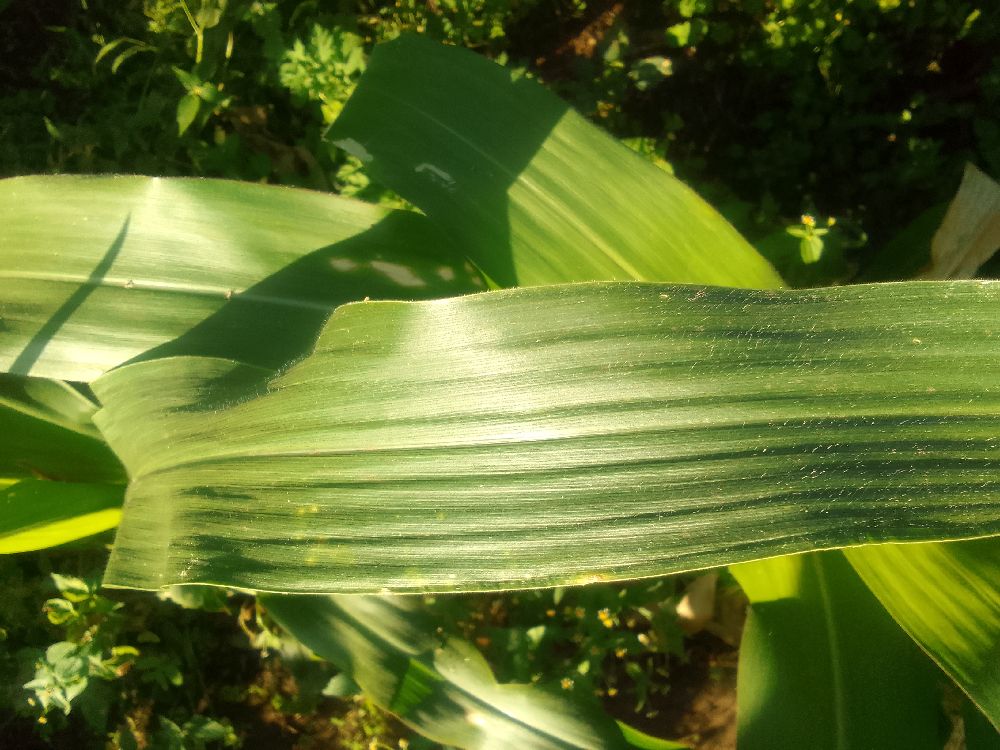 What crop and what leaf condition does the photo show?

maize, healthy
